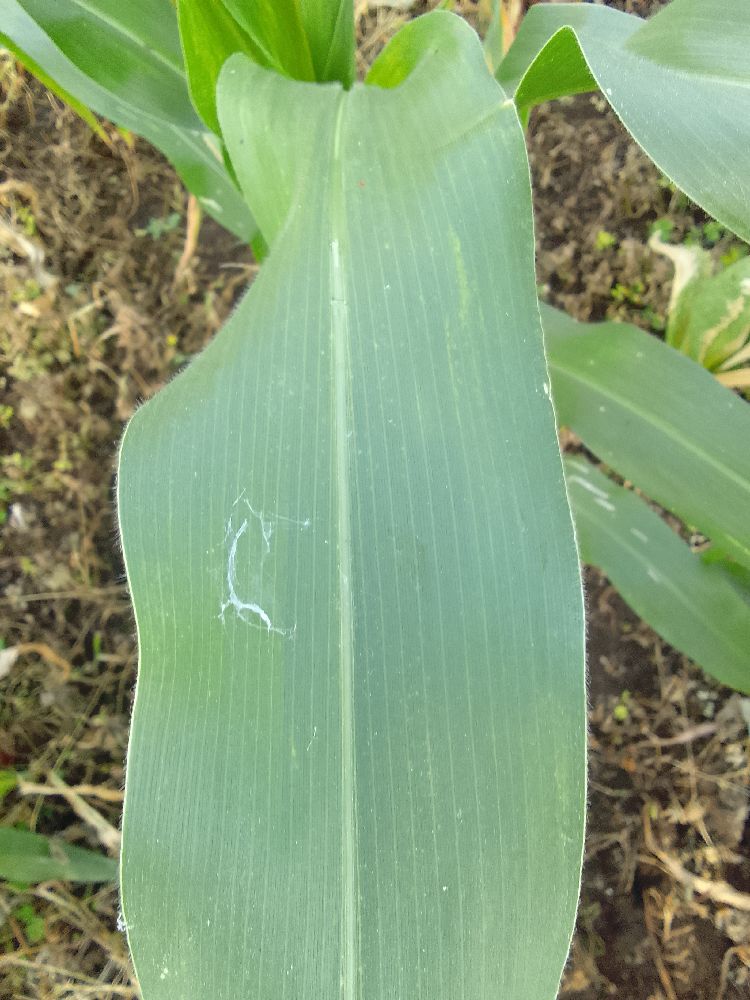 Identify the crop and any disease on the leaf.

maize, healthy
